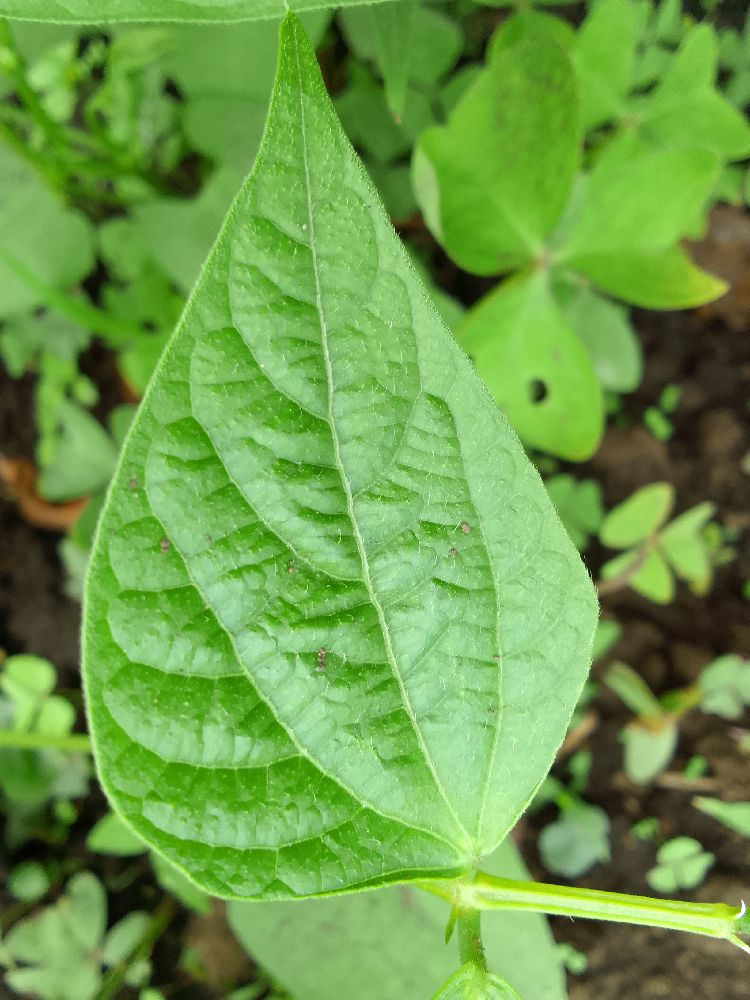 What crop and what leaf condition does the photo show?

common bean, healthy
